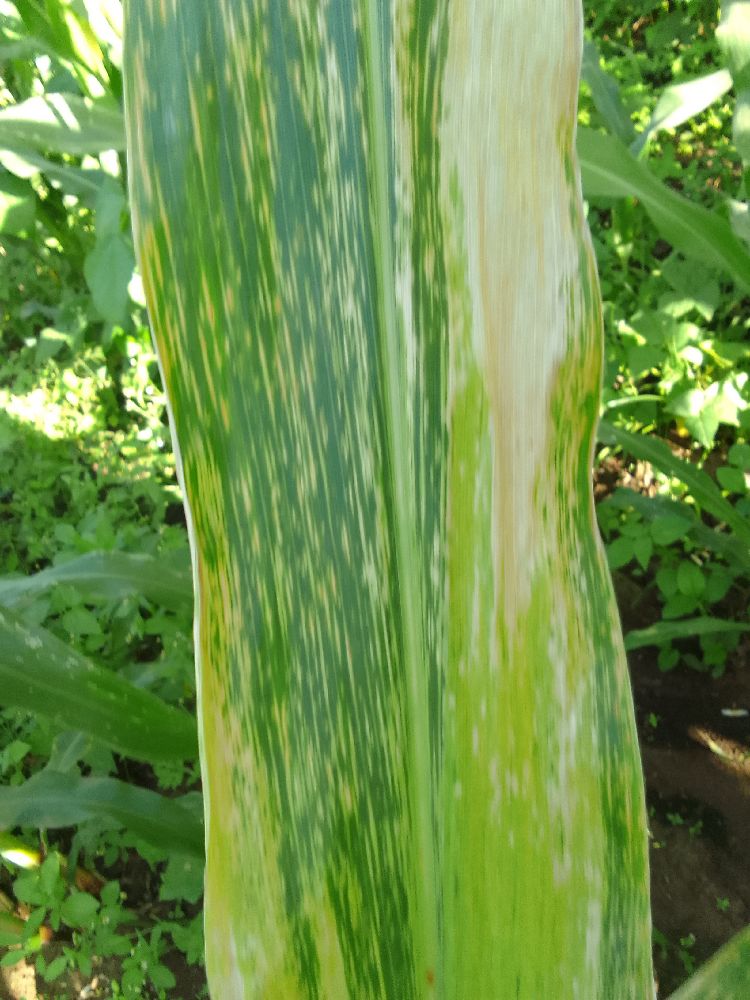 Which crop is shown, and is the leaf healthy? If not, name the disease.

maize, maize lethal necrosis
